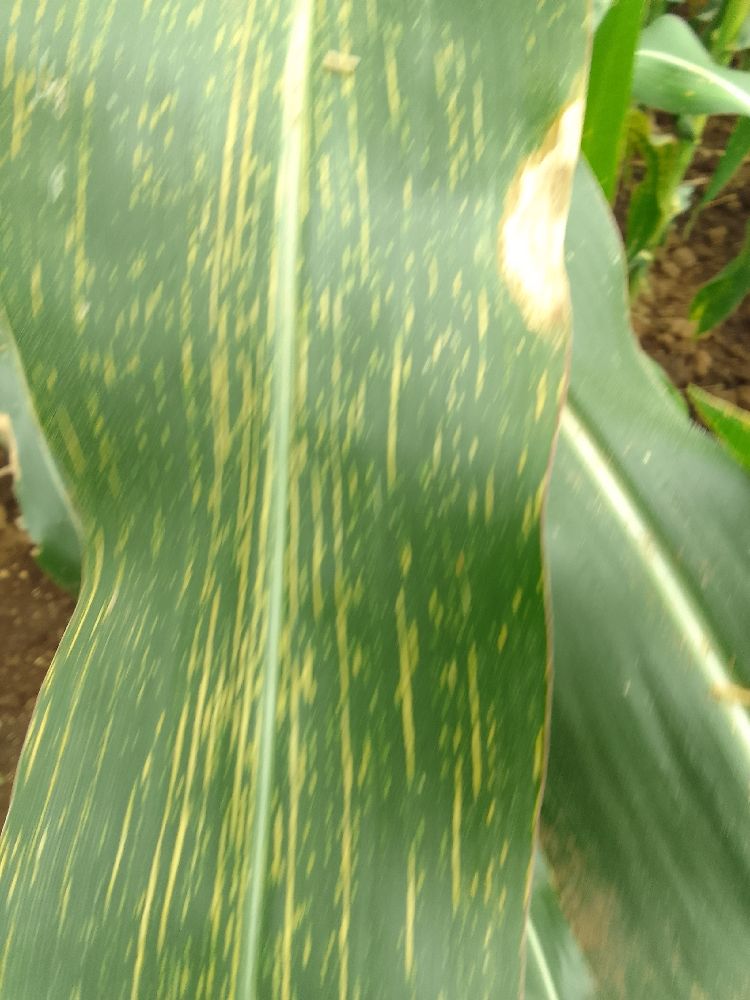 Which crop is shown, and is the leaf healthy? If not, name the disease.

maize, maize streak virus
